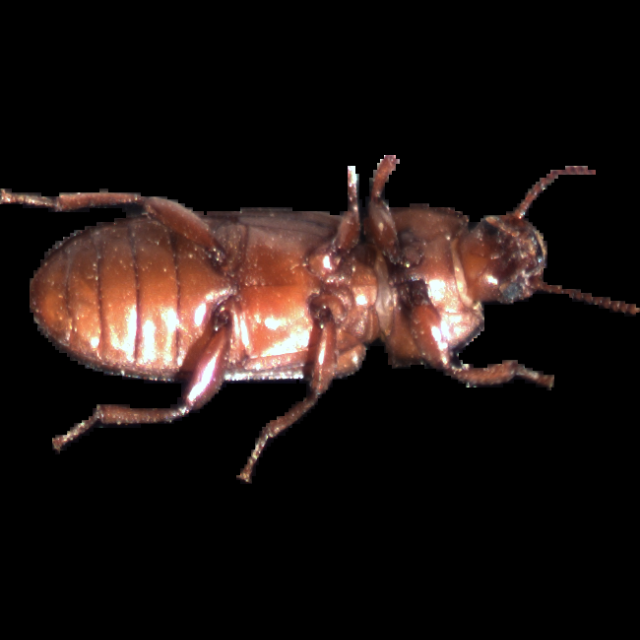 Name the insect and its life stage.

mealworm beetle
